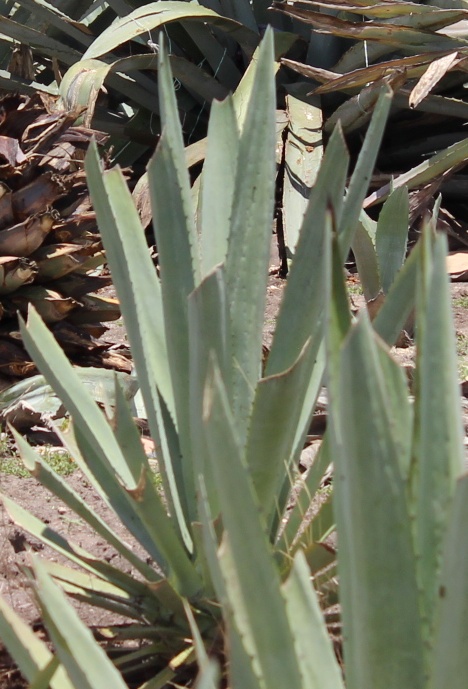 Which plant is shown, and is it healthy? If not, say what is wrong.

agave, yellow
